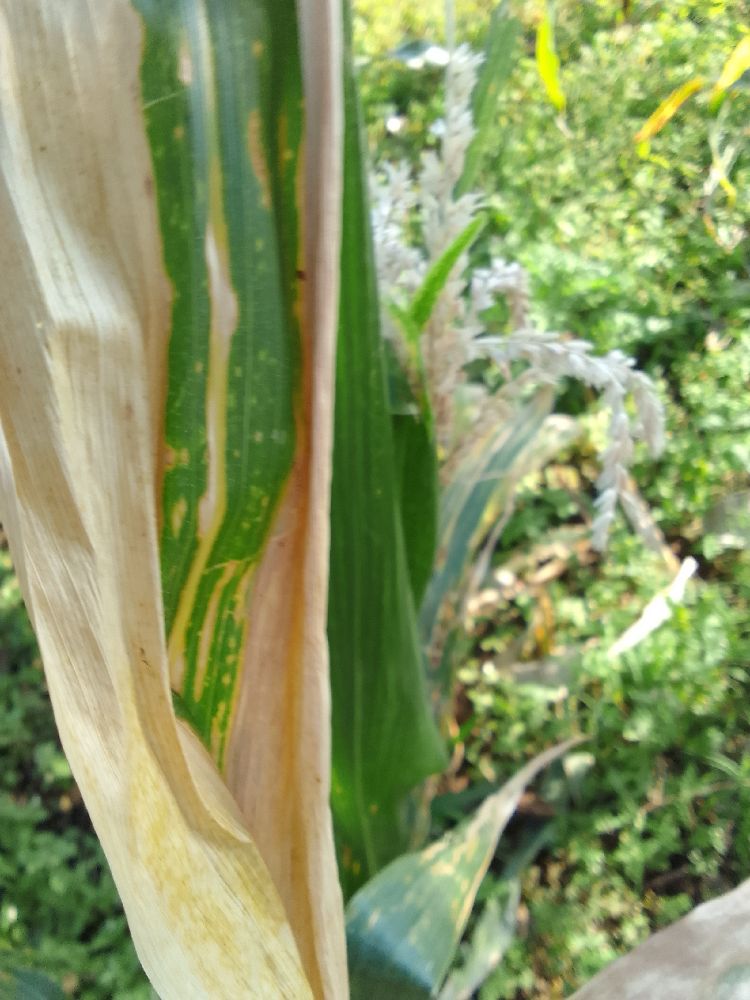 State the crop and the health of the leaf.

maize, maize lethal necrosis
